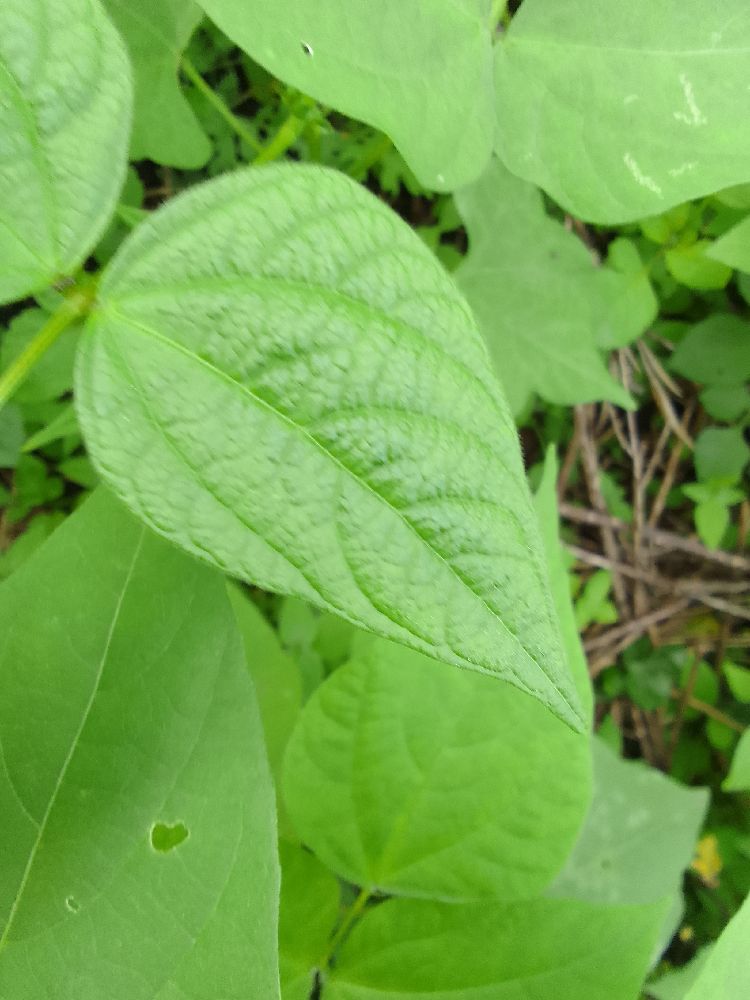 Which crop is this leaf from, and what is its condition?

common bean, healthy
